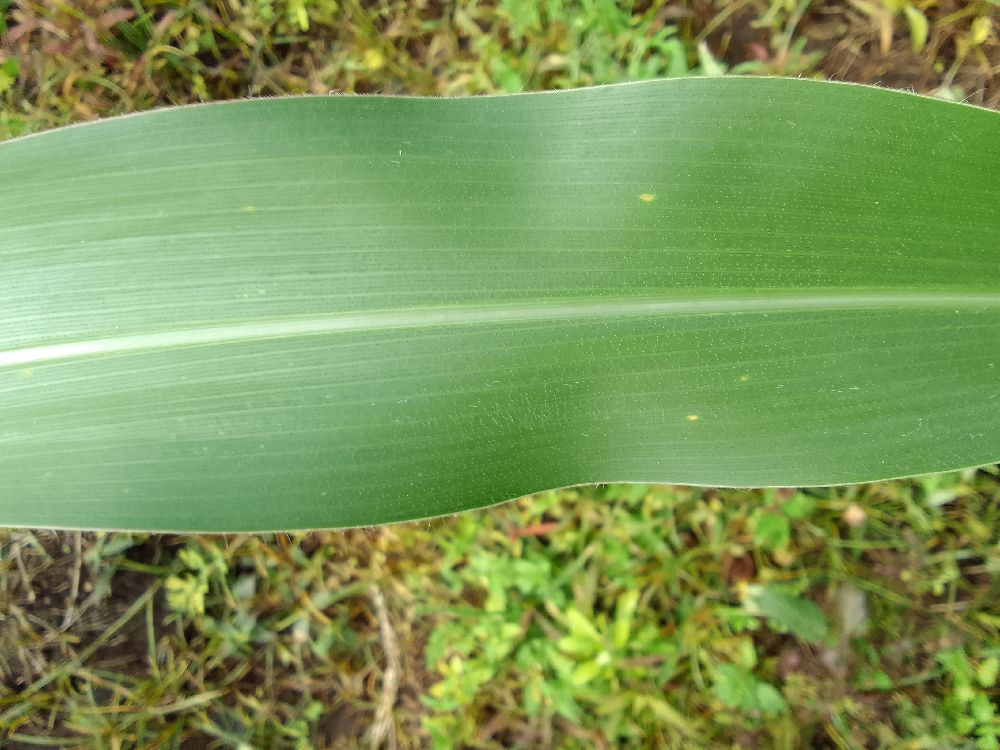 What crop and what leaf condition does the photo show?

maize, healthy
